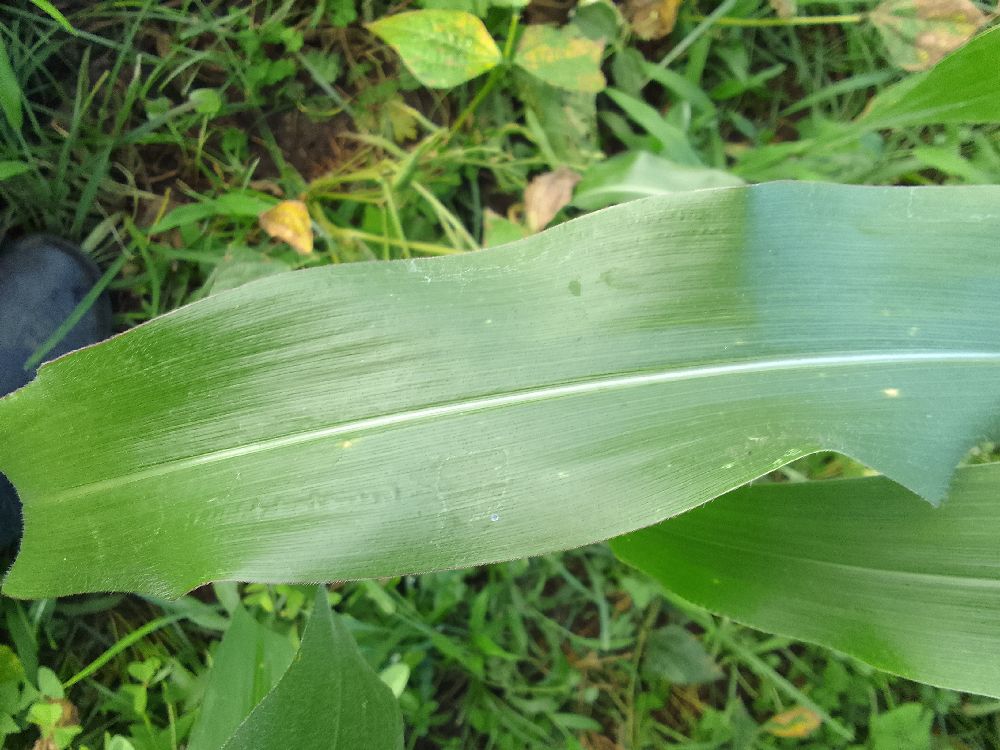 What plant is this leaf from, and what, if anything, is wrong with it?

maize, healthy
